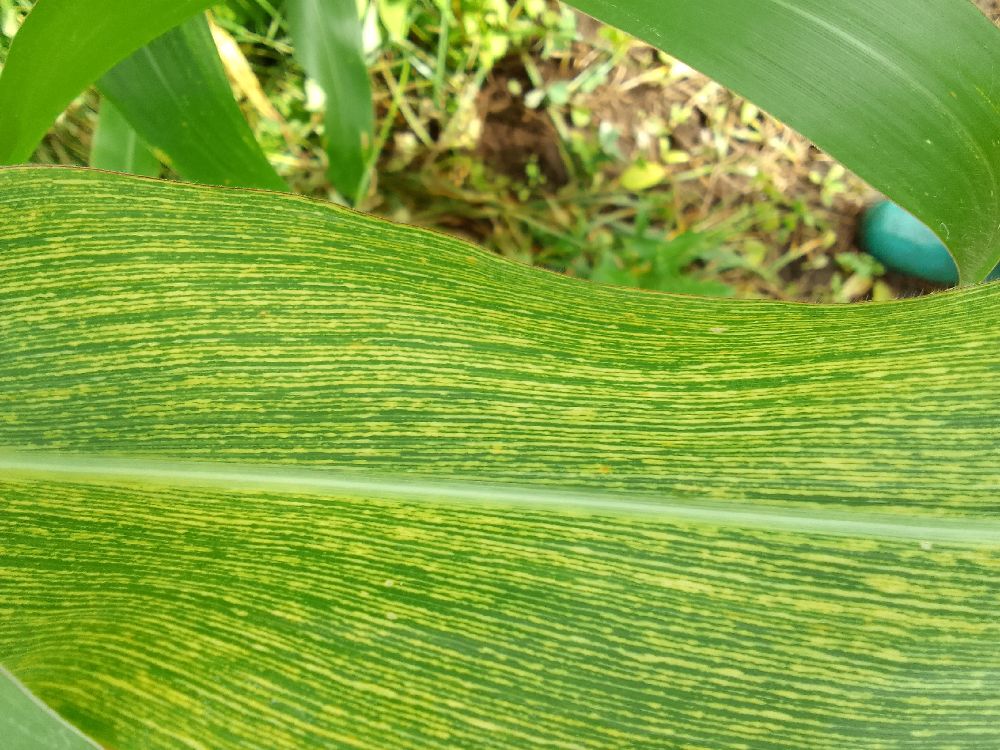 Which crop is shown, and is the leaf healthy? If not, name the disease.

maize, maize streak virus
